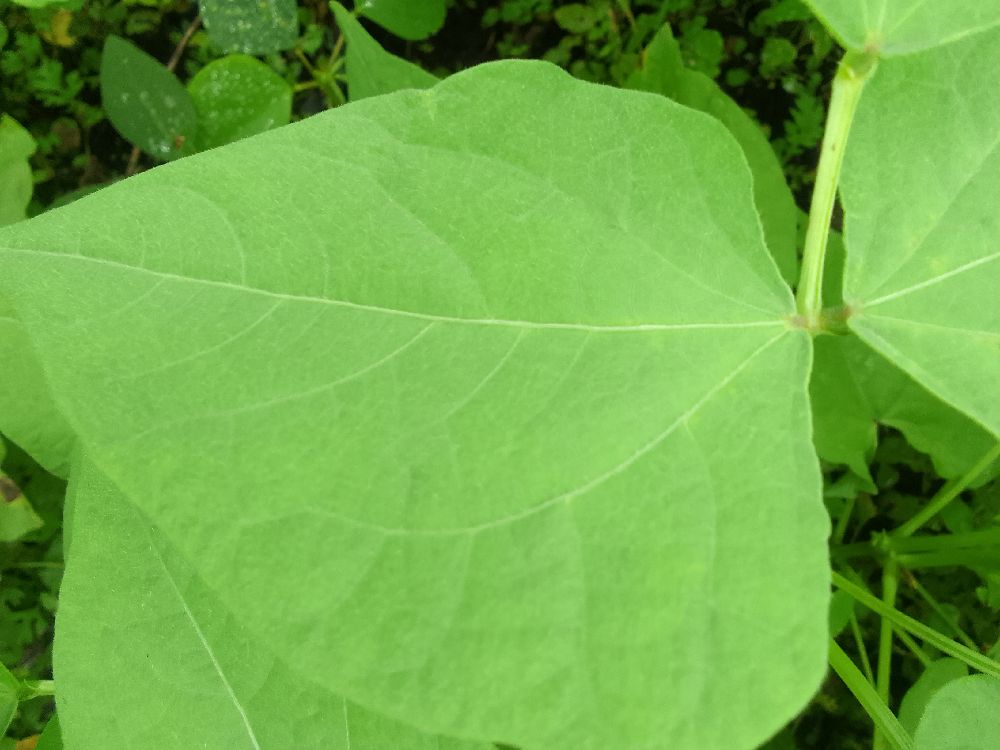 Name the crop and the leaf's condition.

common bean, healthy
